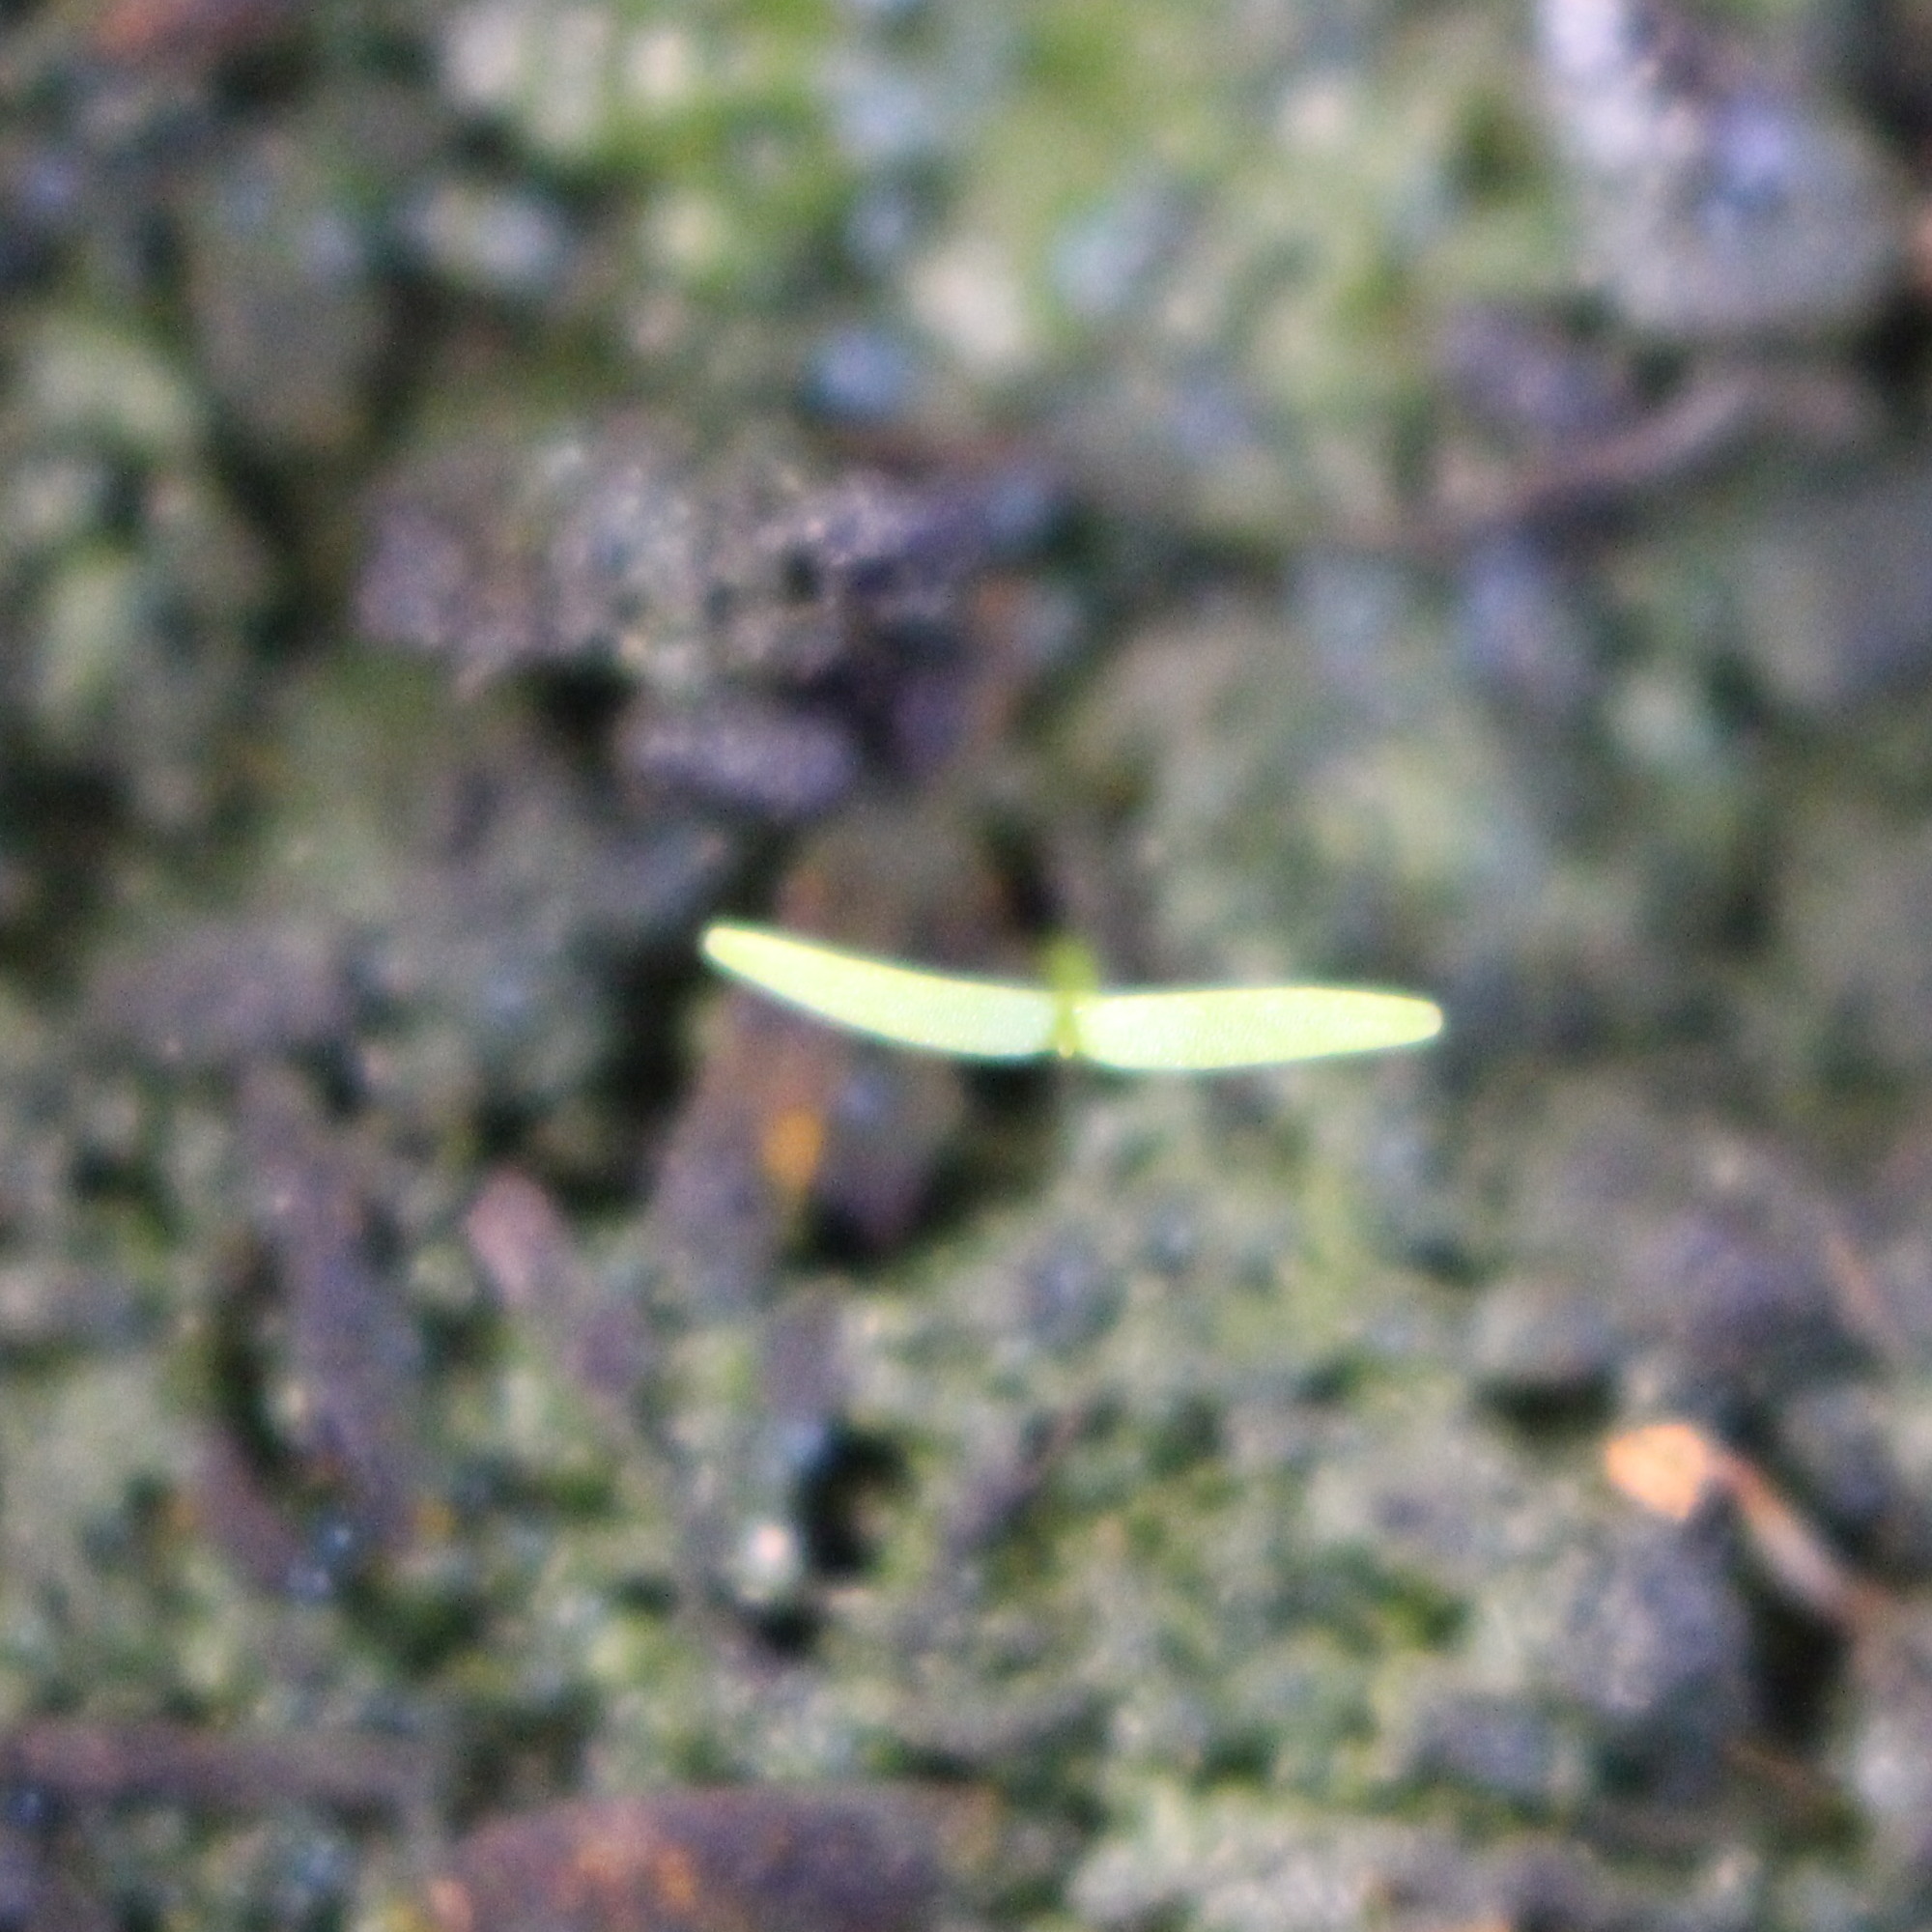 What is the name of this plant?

Papaver rhoeas
